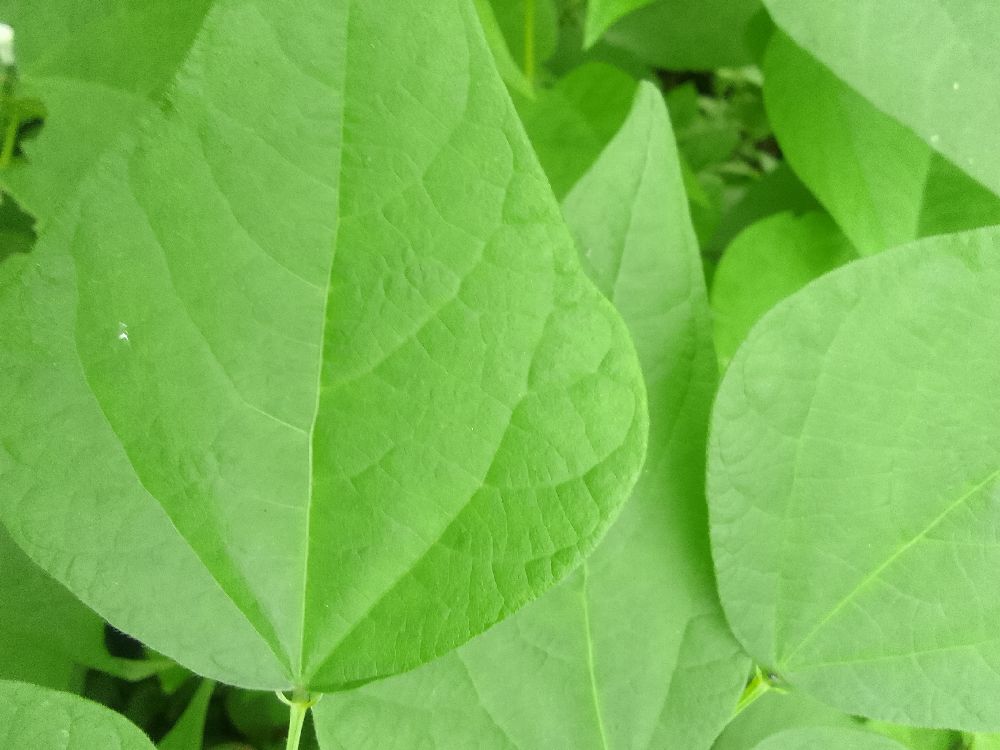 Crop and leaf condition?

common bean, healthy
